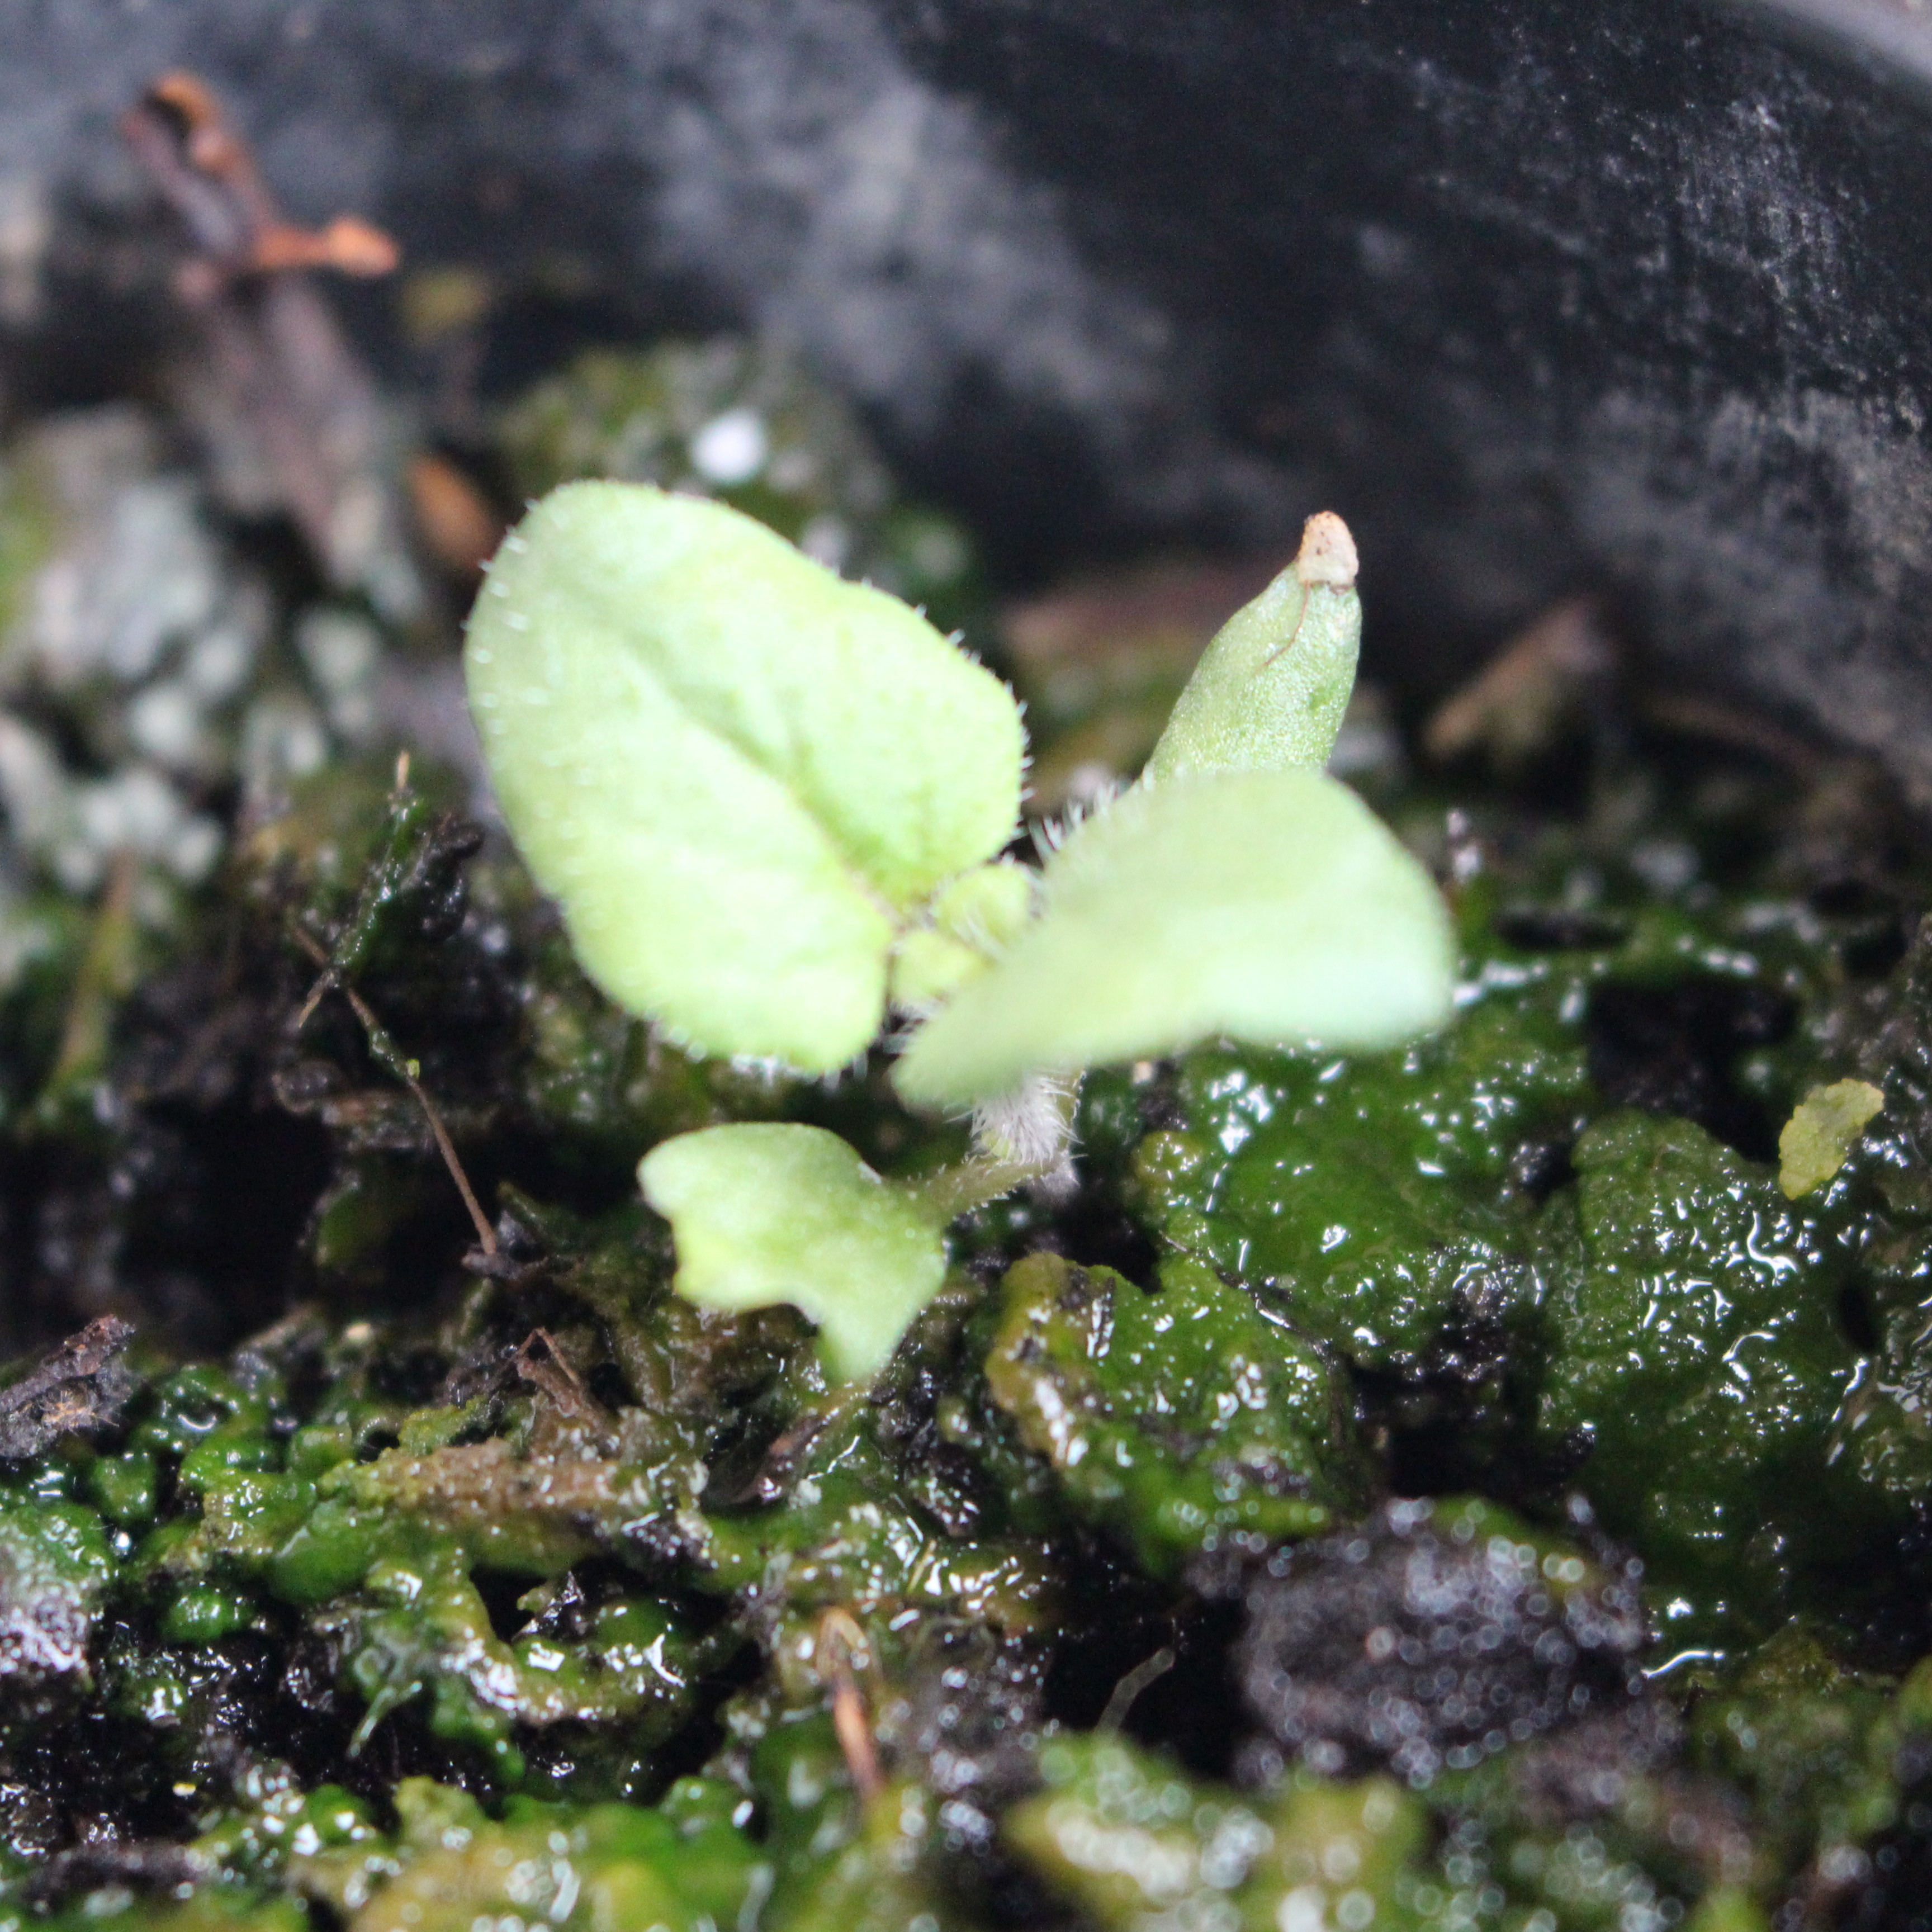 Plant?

Veronica persica
